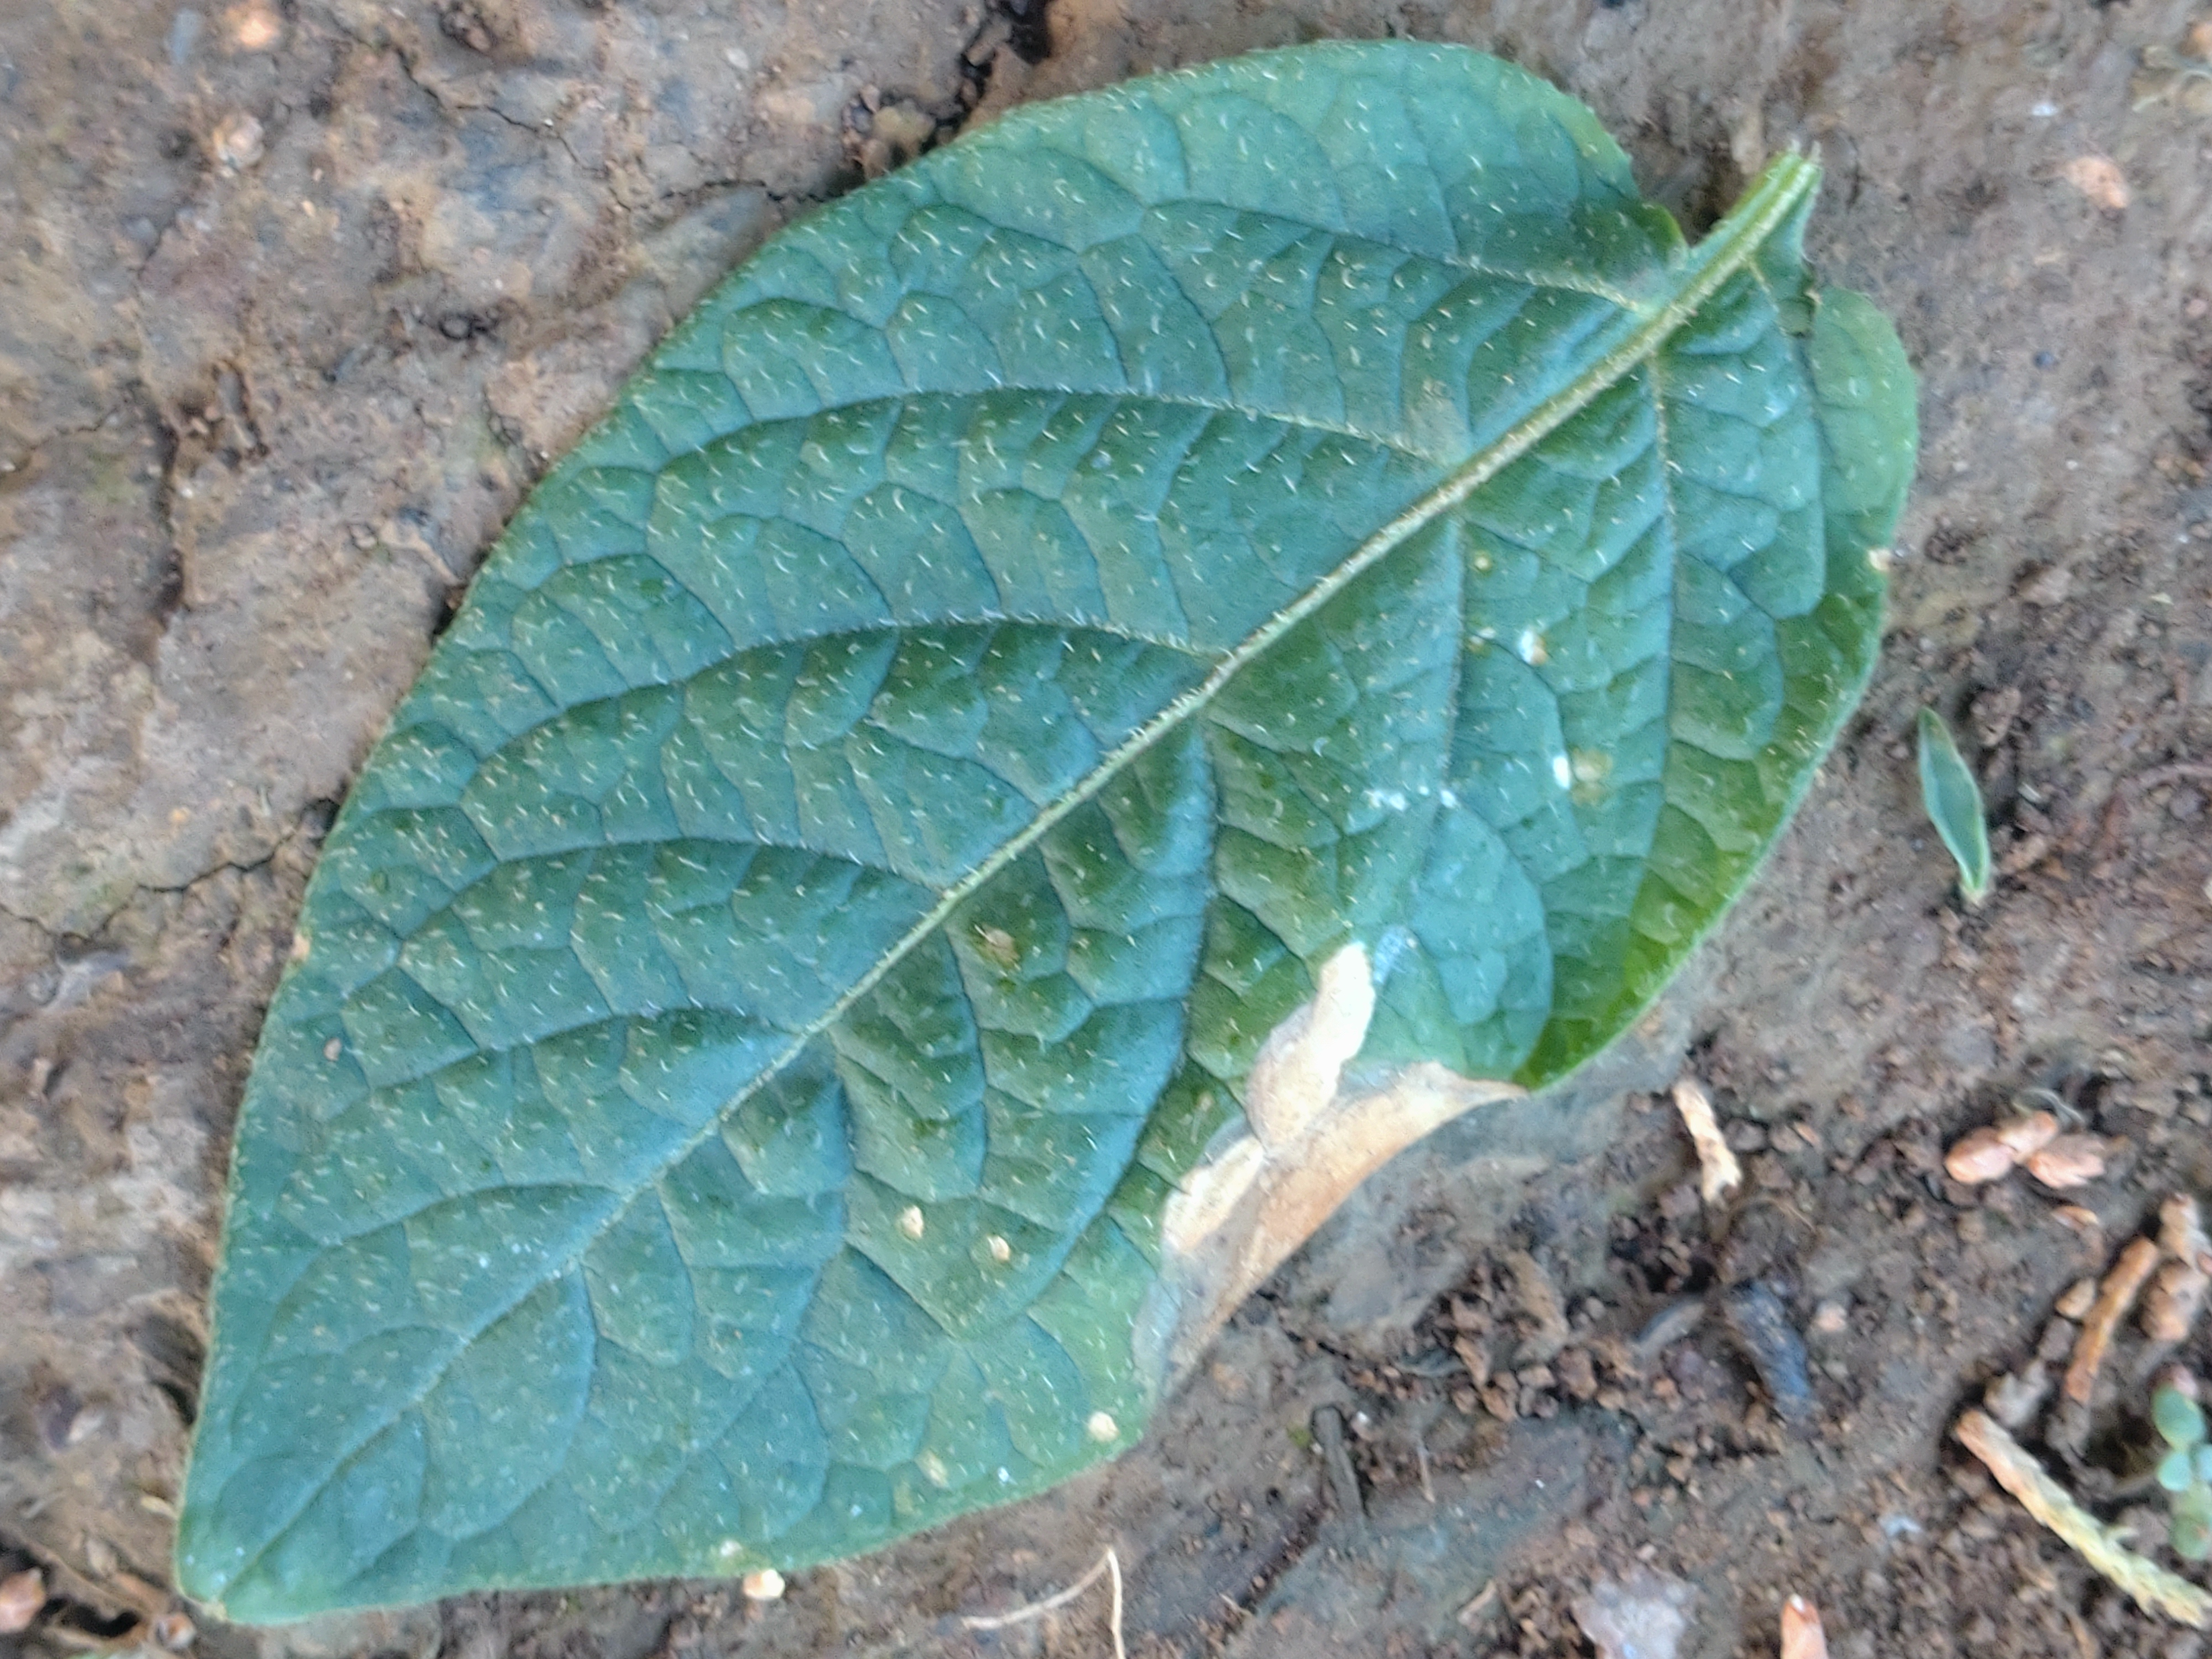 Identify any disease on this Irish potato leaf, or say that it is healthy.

early blight
